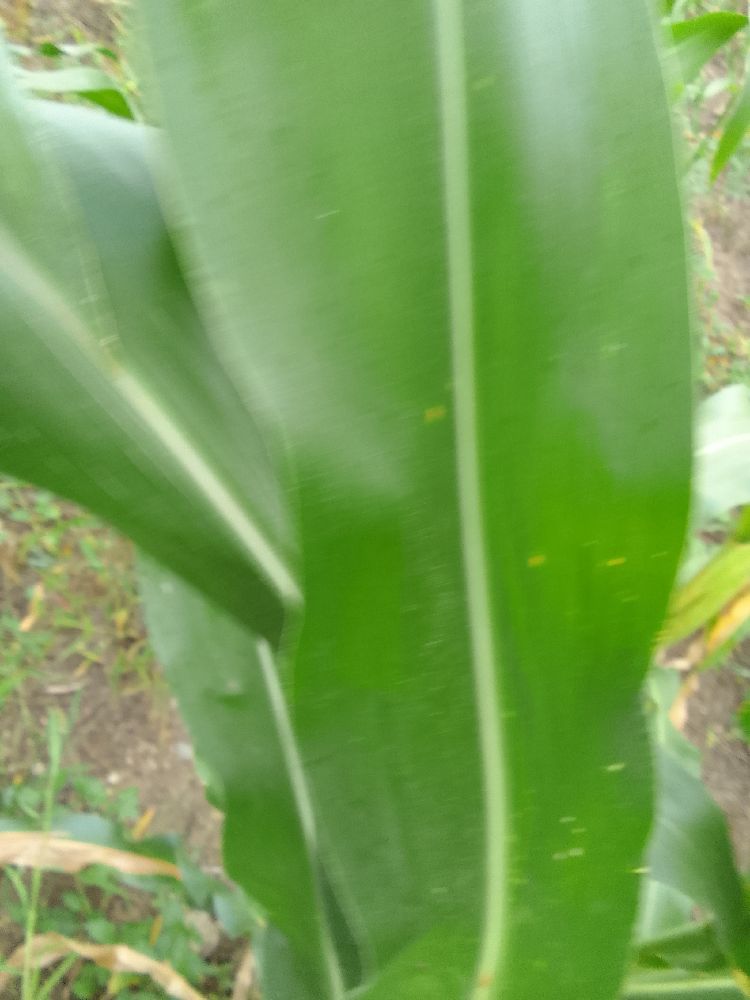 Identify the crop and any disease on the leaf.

maize, healthy
